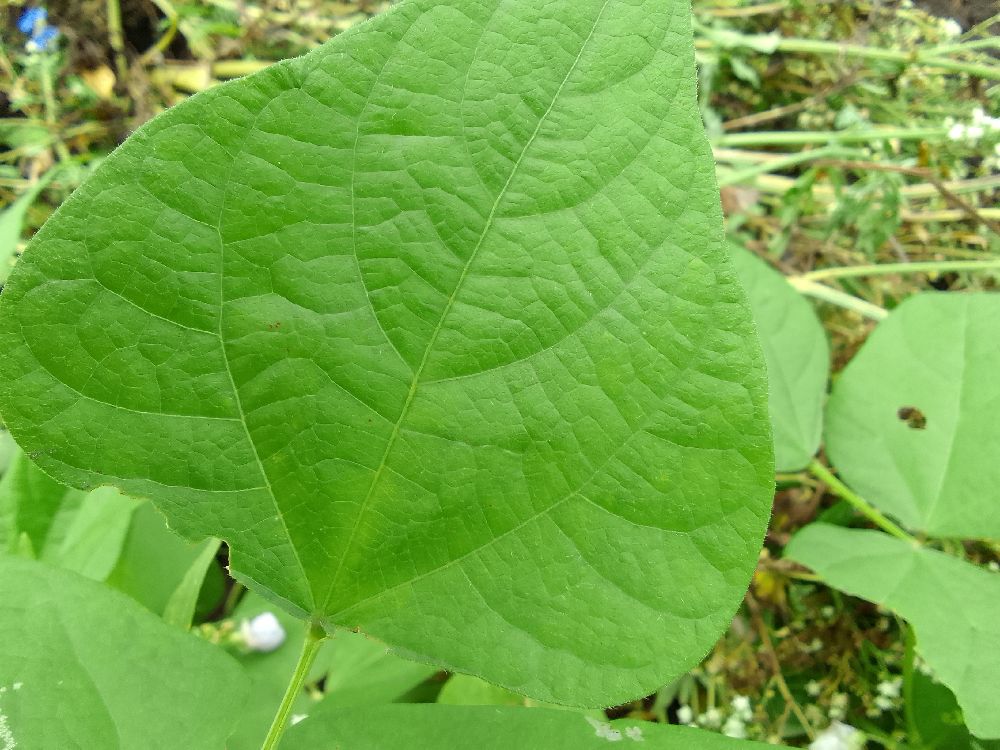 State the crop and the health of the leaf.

common bean, healthy
